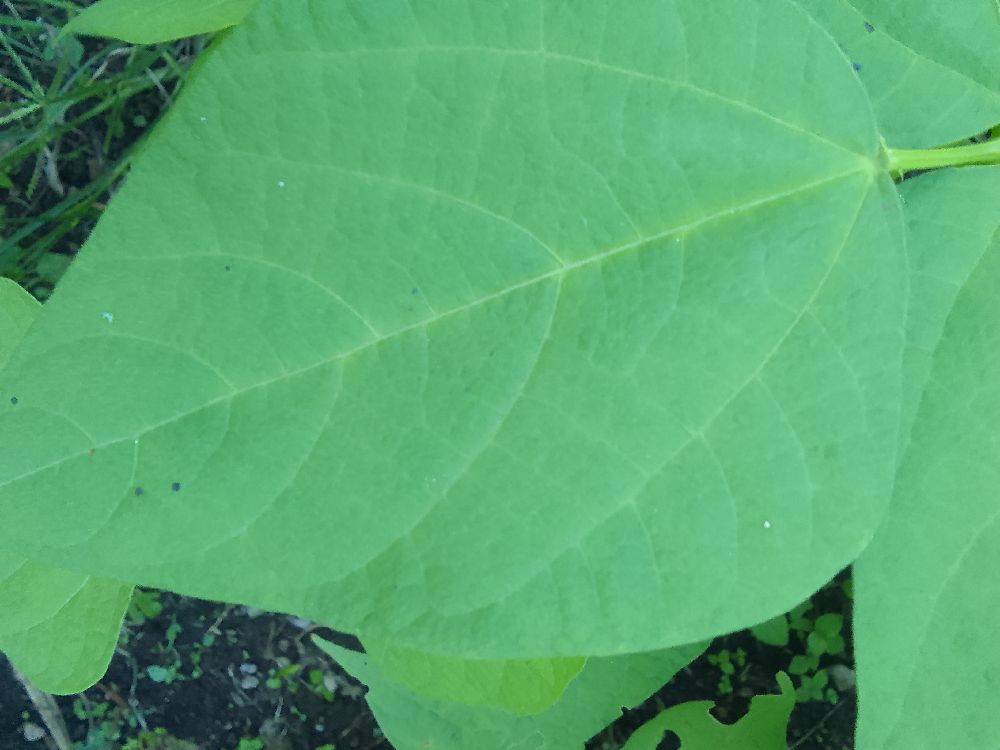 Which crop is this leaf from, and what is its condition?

common bean, healthy
